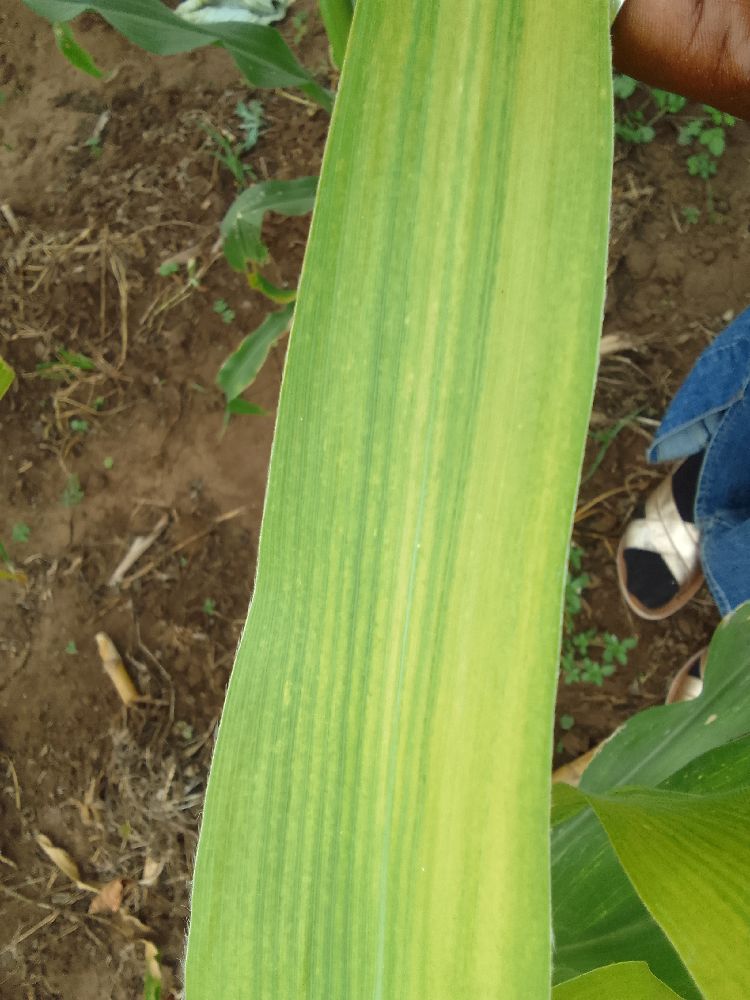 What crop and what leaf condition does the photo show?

maize, maize lethal necrosis
